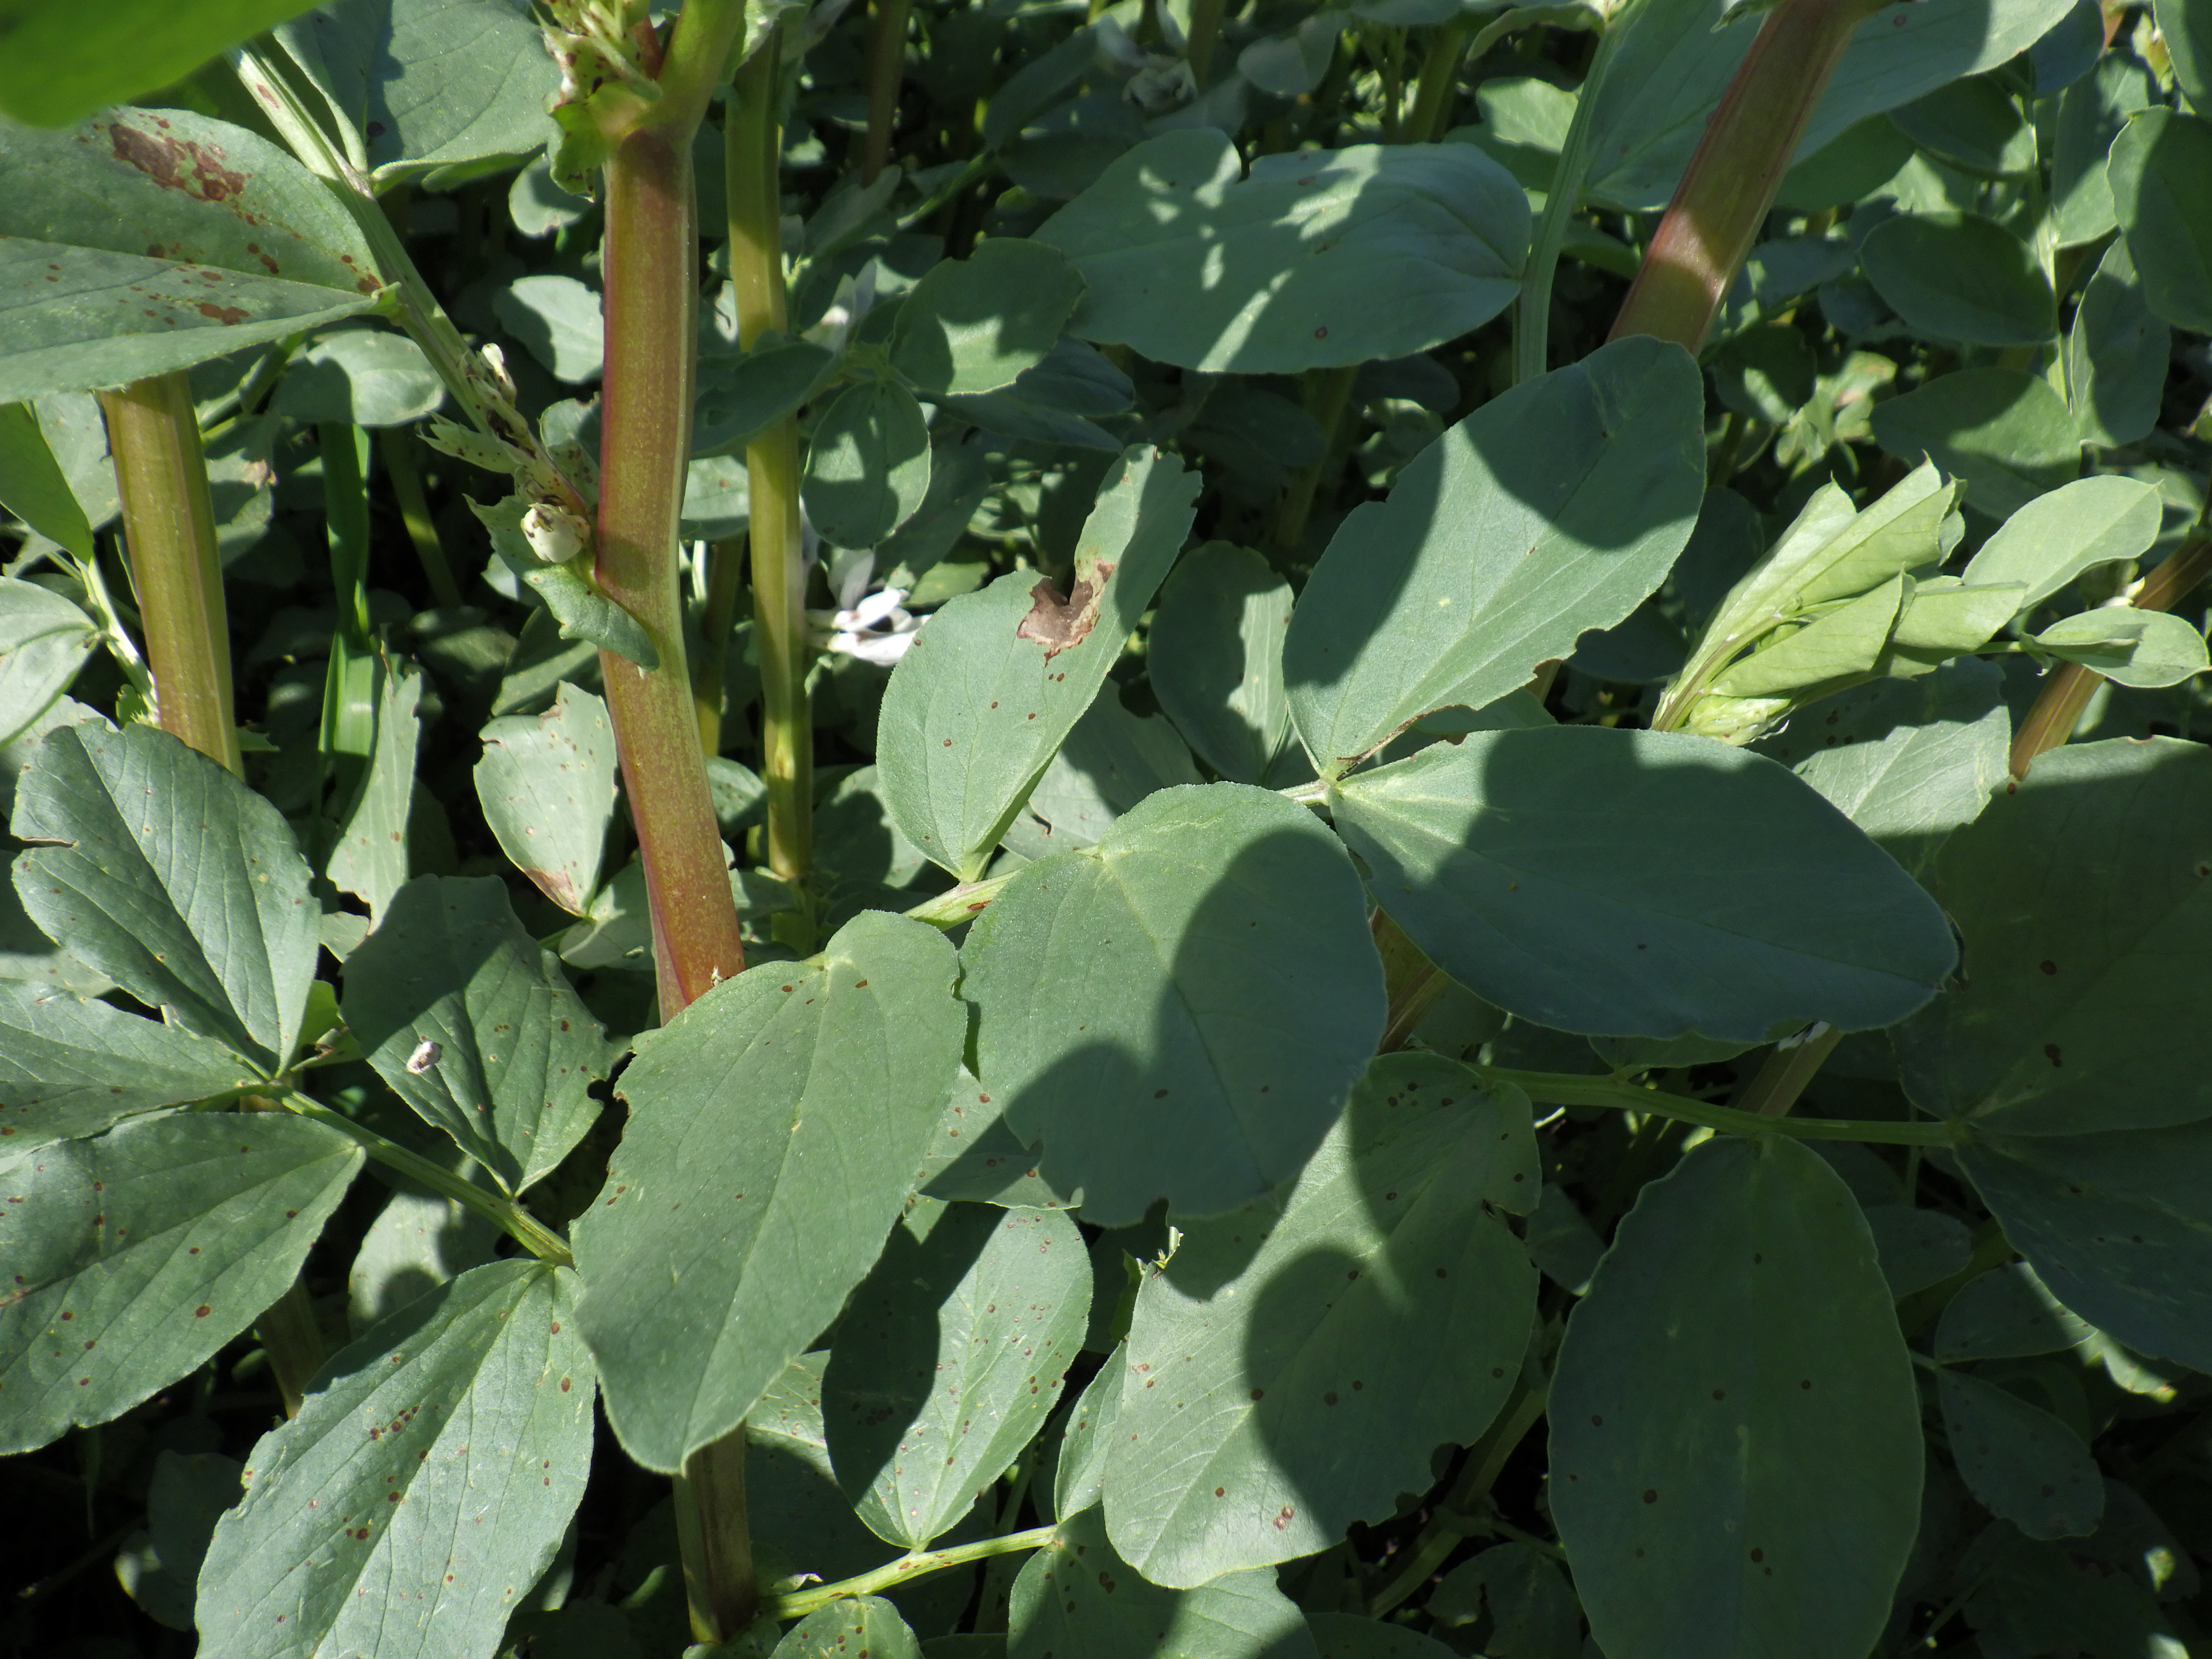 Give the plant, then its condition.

faba bean, chocolate spot
